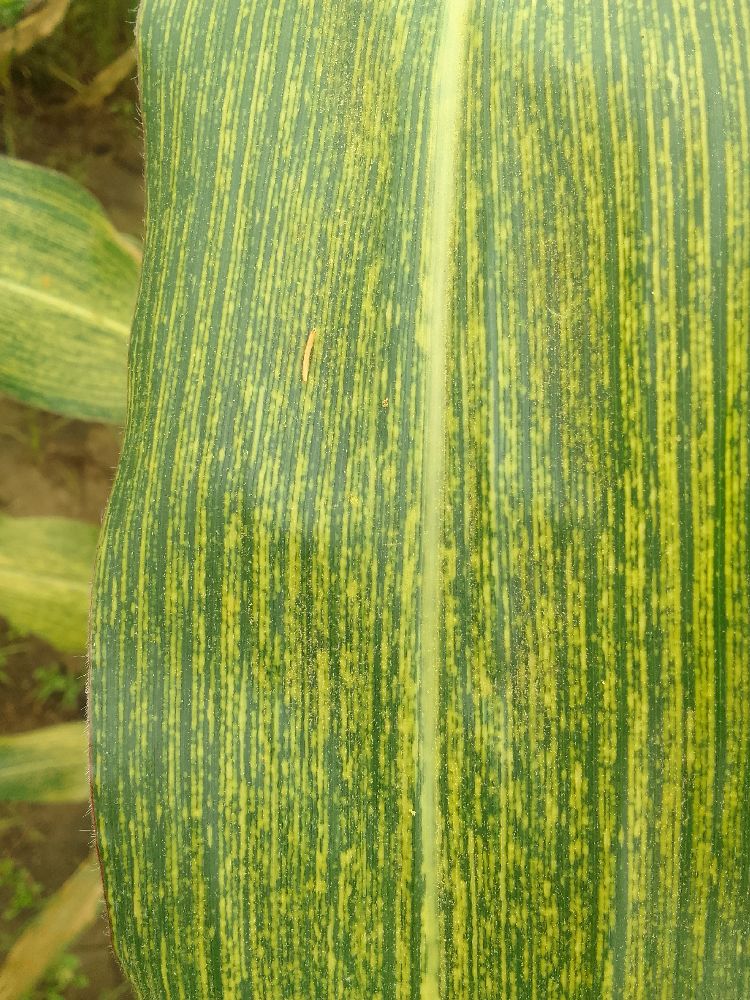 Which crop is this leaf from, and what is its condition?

maize, maize streak virus
